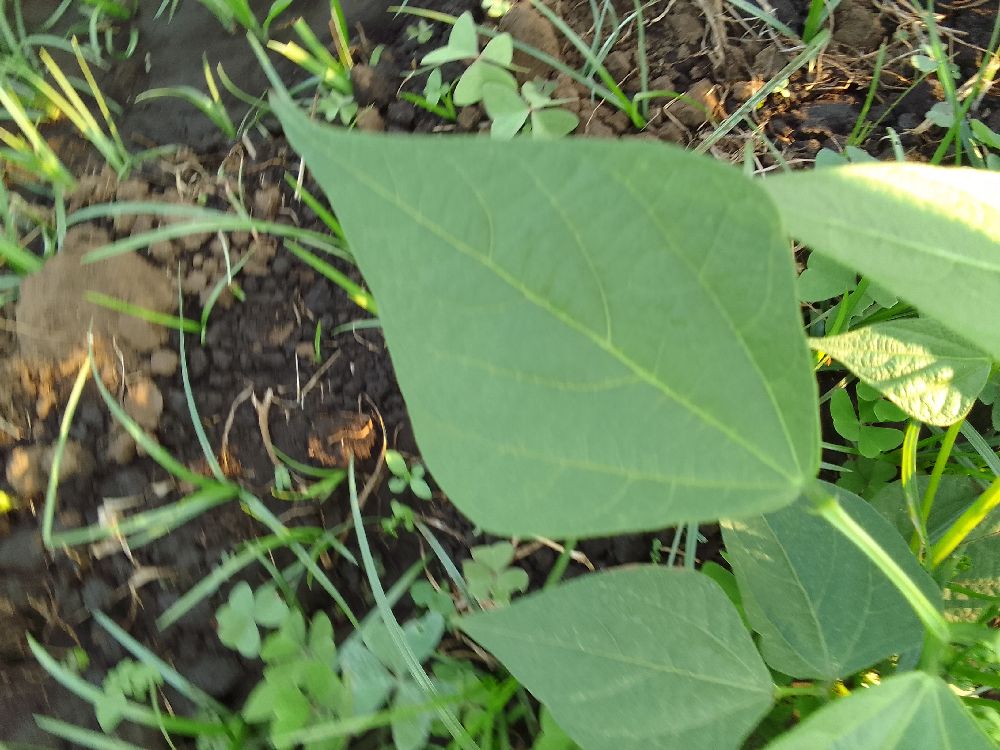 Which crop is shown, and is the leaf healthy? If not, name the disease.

common bean, healthy
